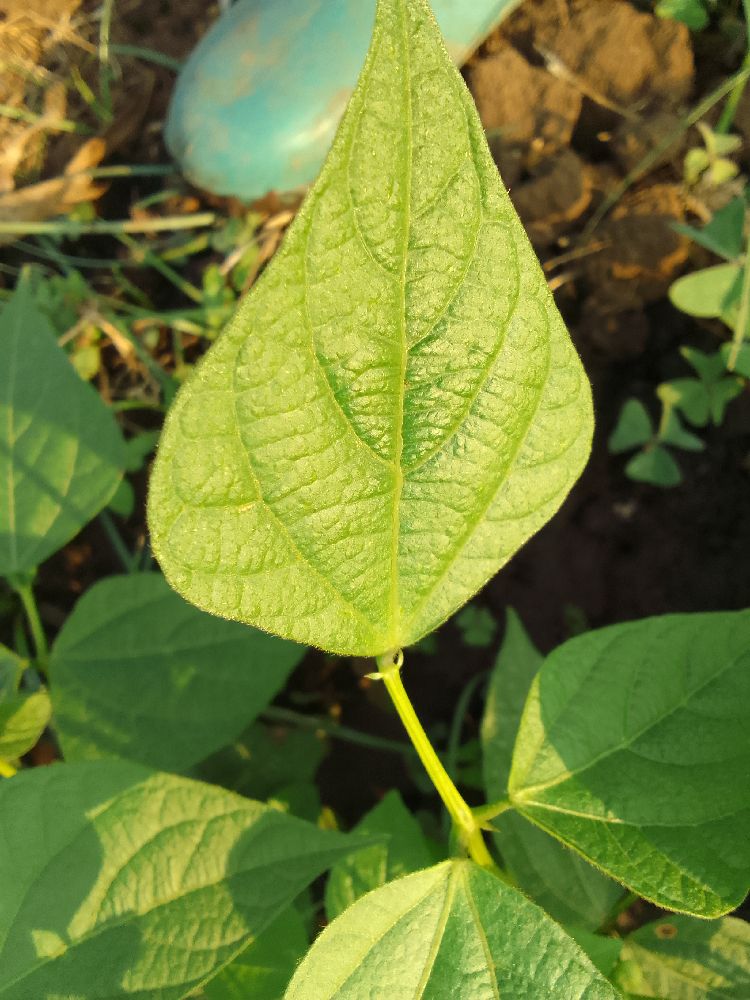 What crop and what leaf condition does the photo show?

common bean, healthy
